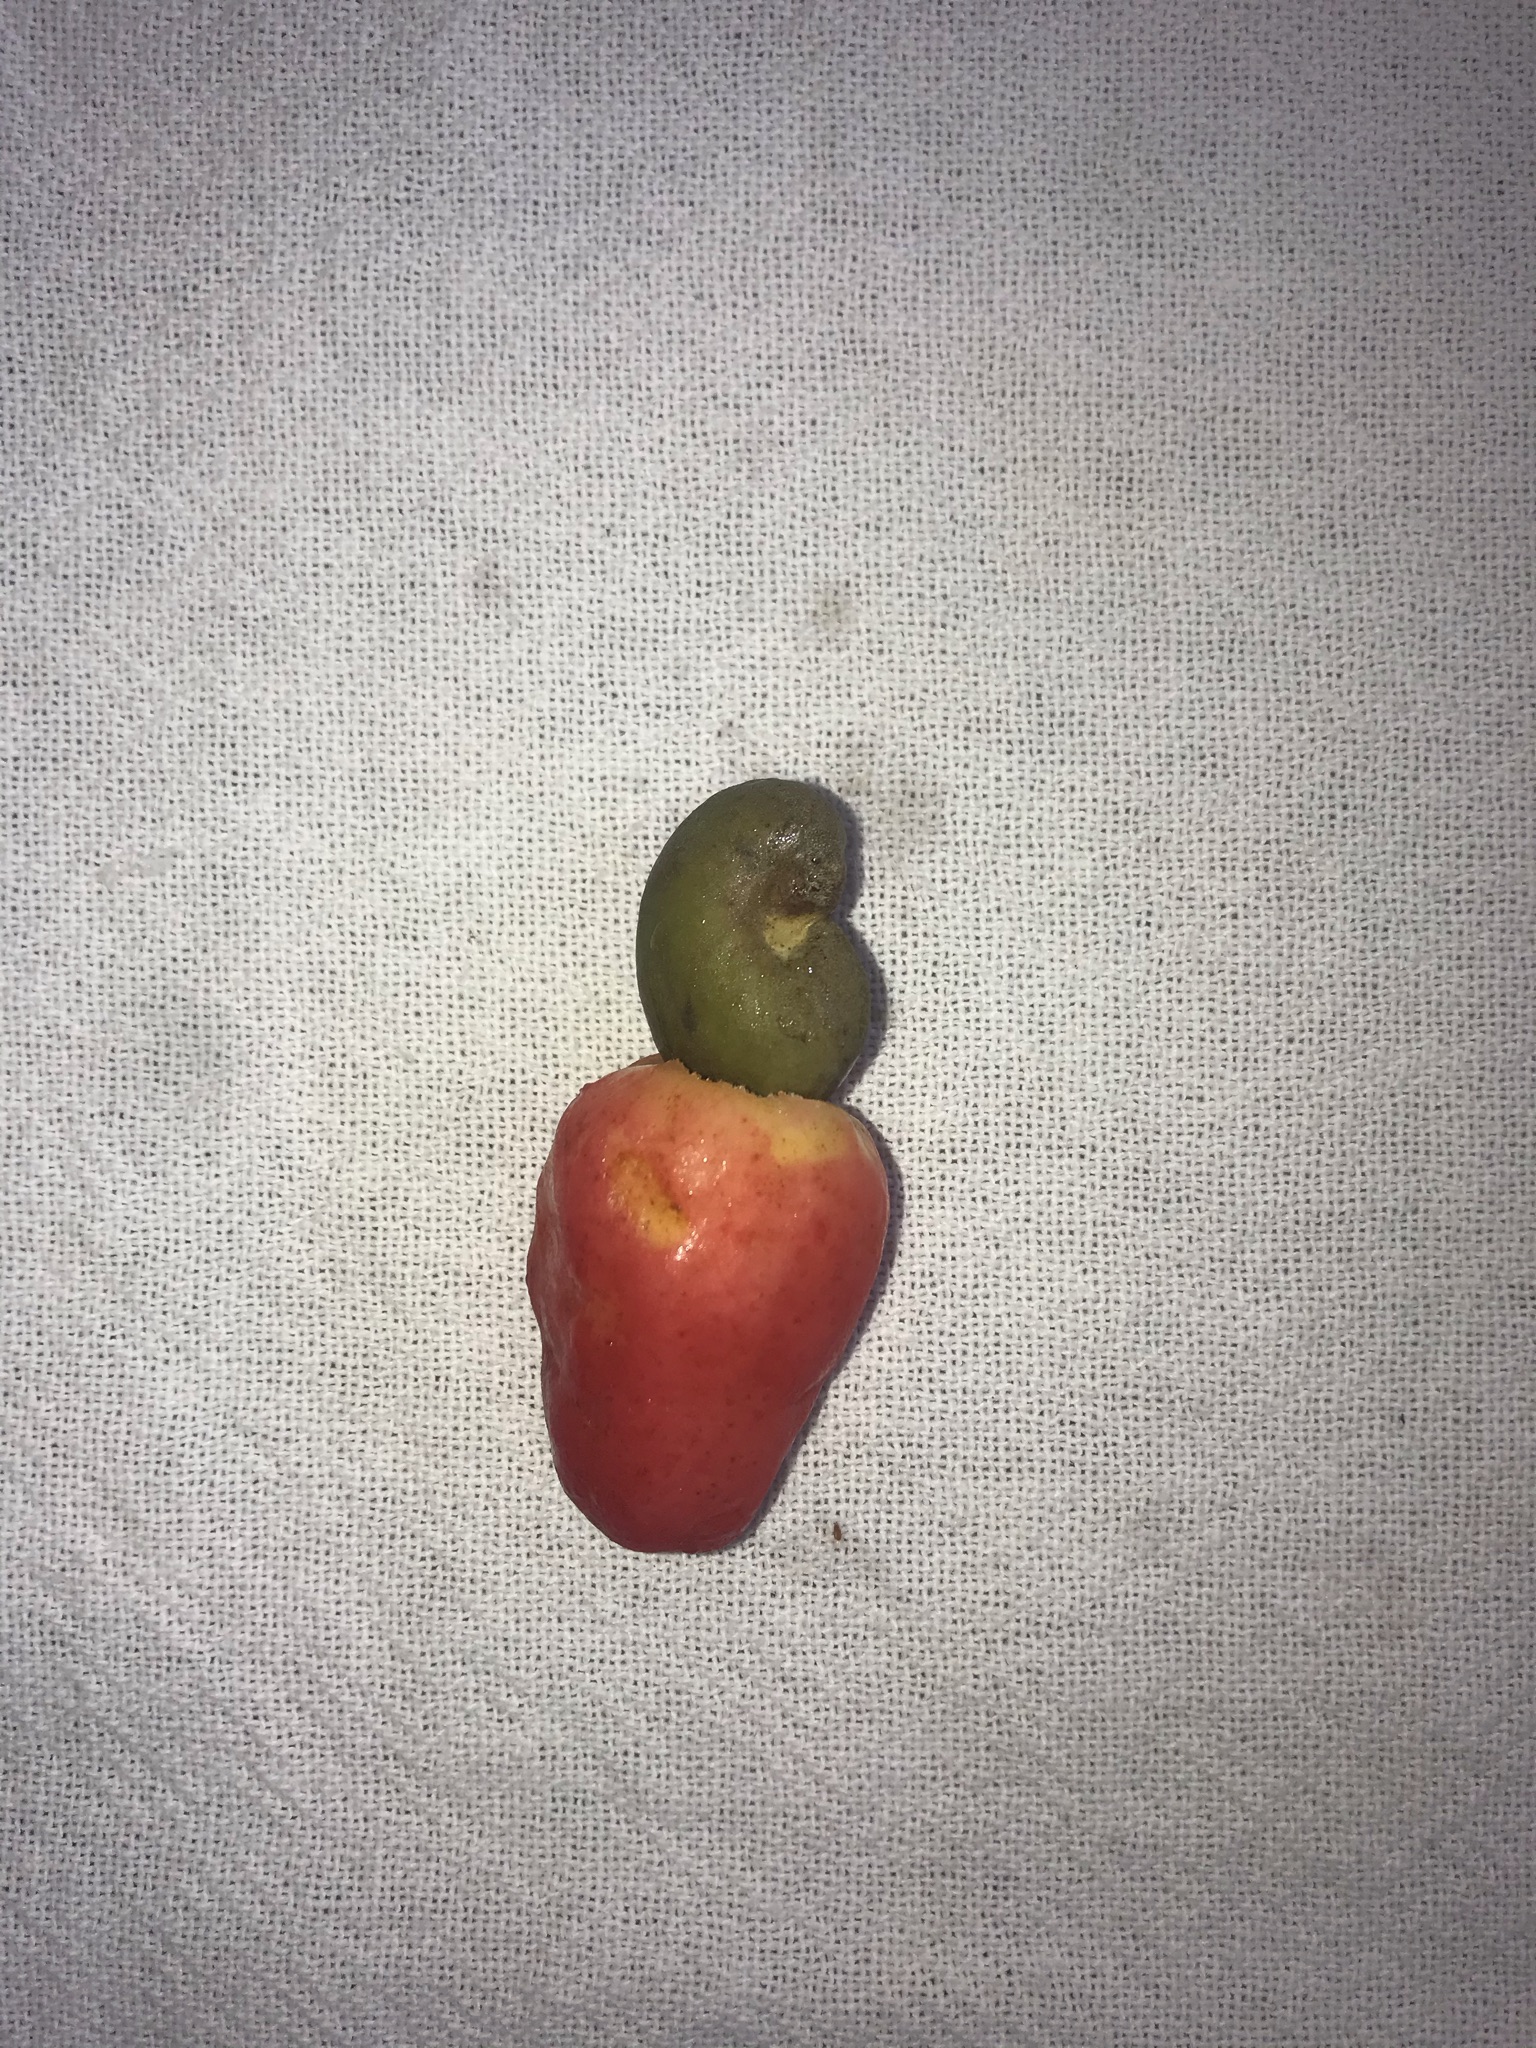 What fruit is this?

caju vermelho
